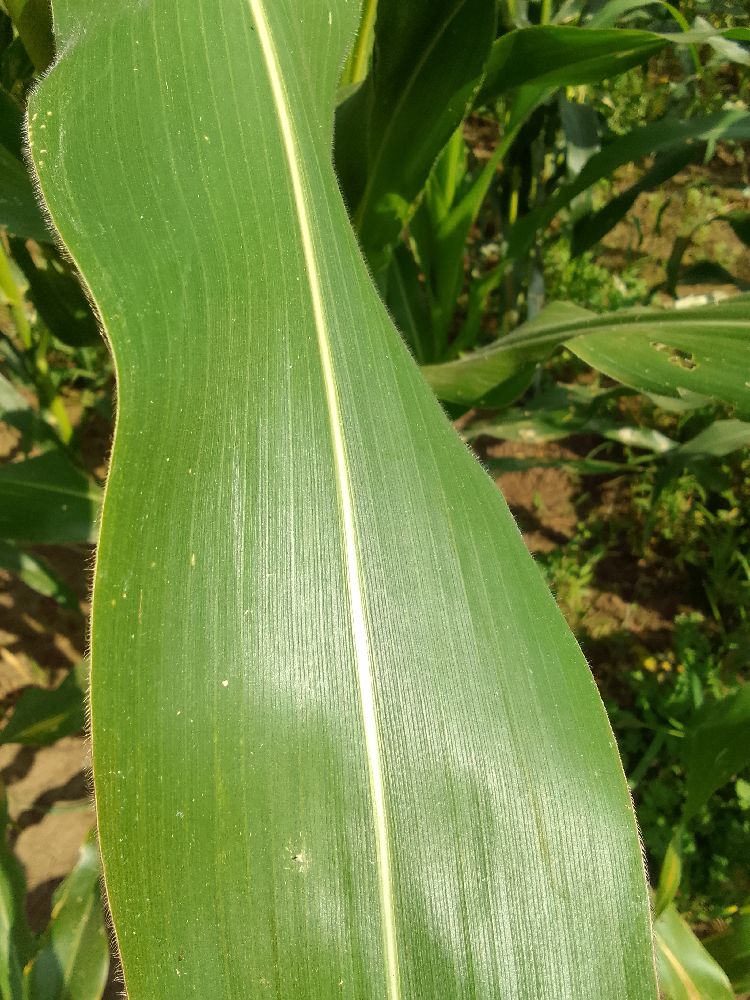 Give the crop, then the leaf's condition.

maize, healthy
